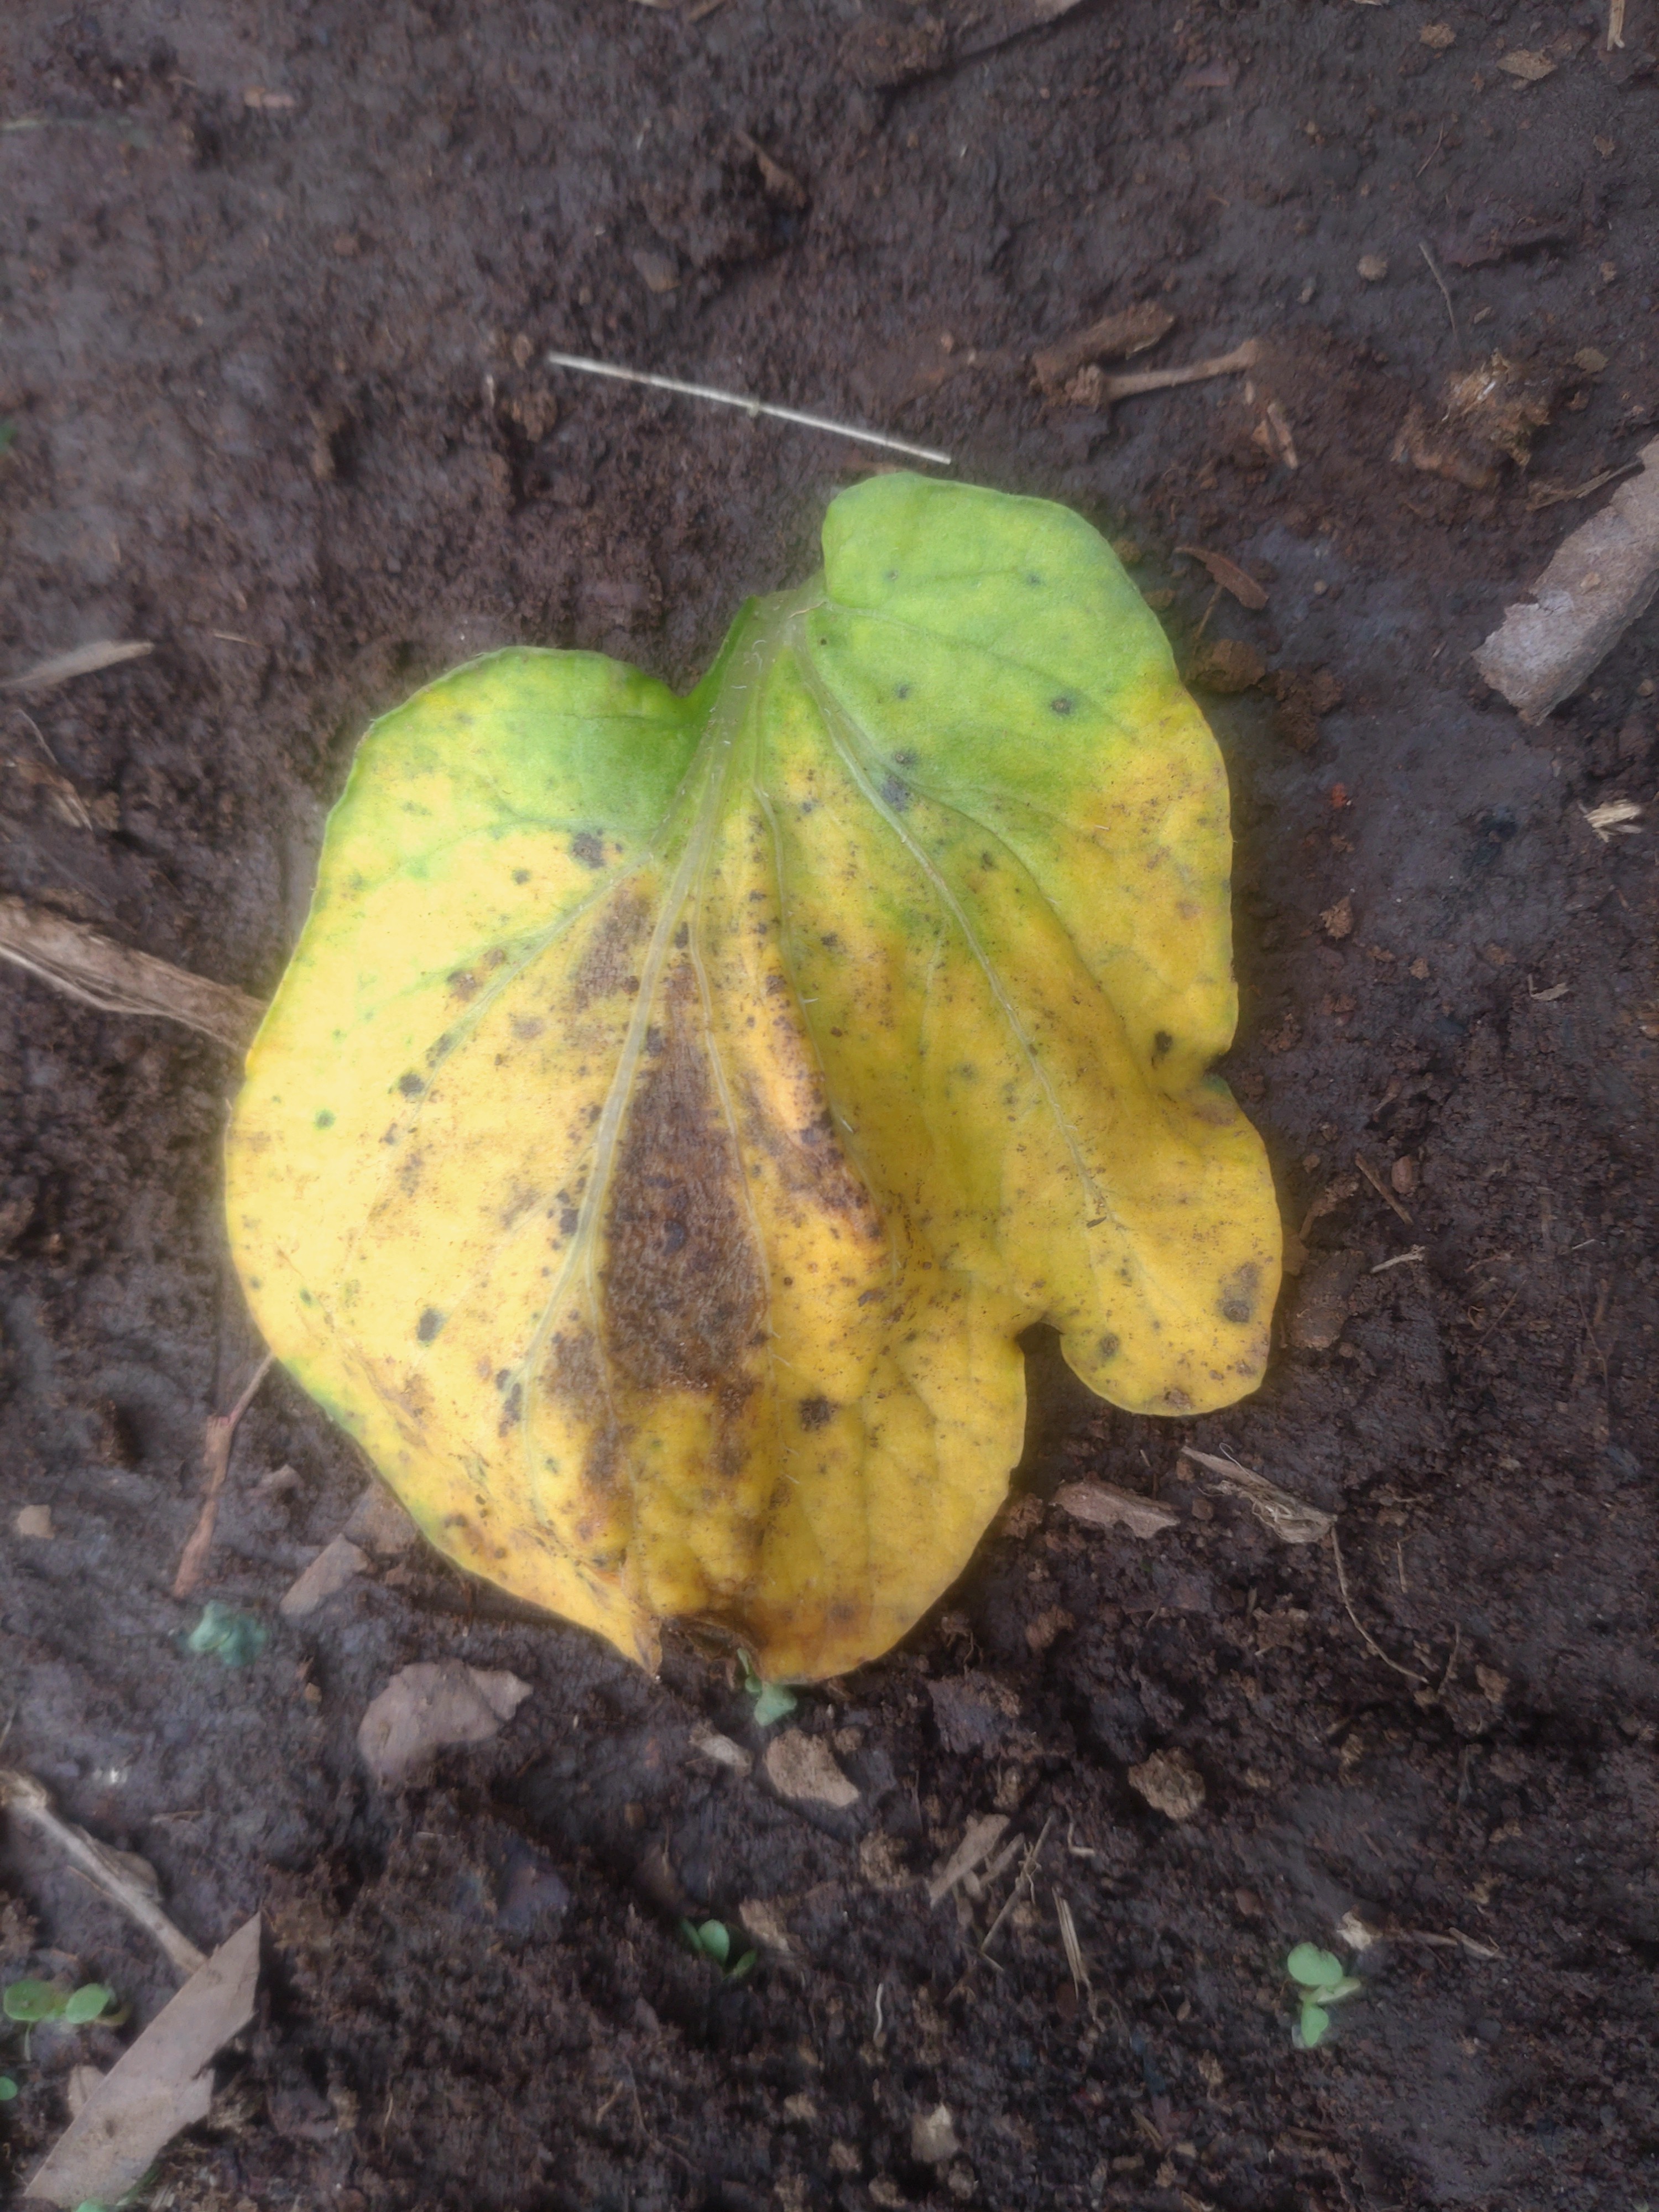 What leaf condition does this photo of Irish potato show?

late blight
